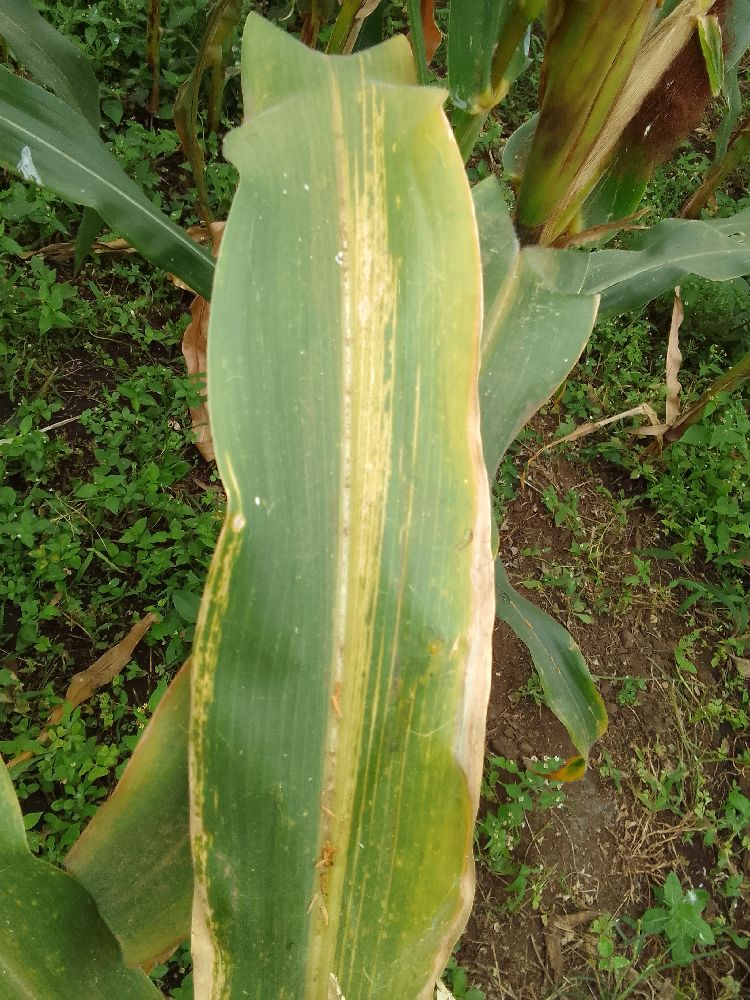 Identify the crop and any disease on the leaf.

maize, maize lethal necrosis
